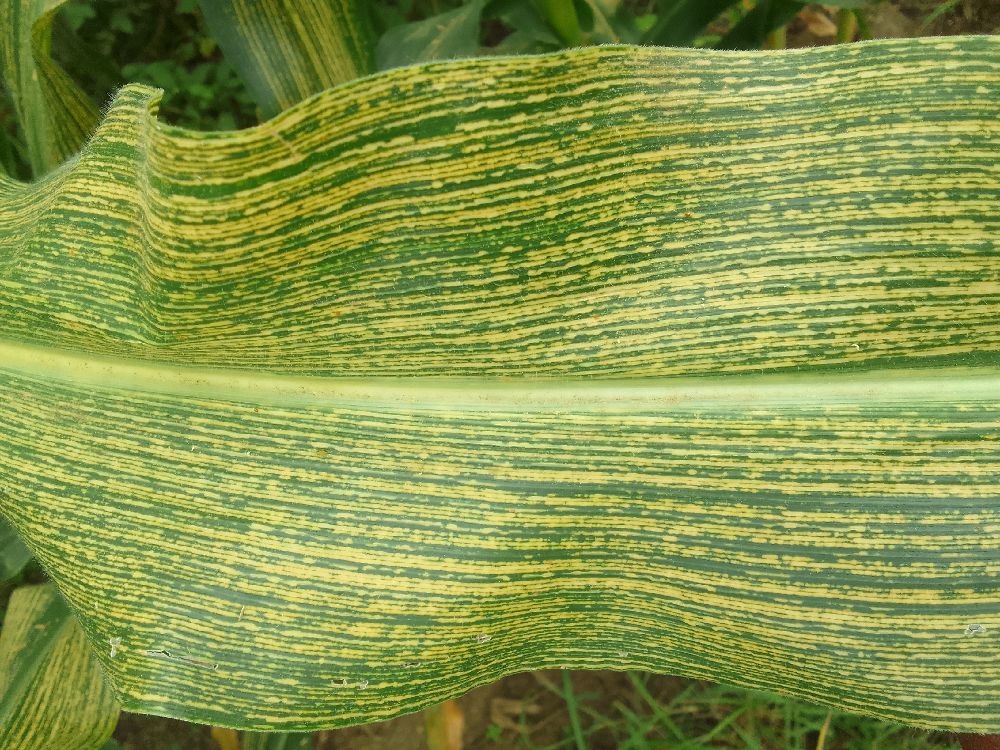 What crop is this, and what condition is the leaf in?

maize, maize streak virus
